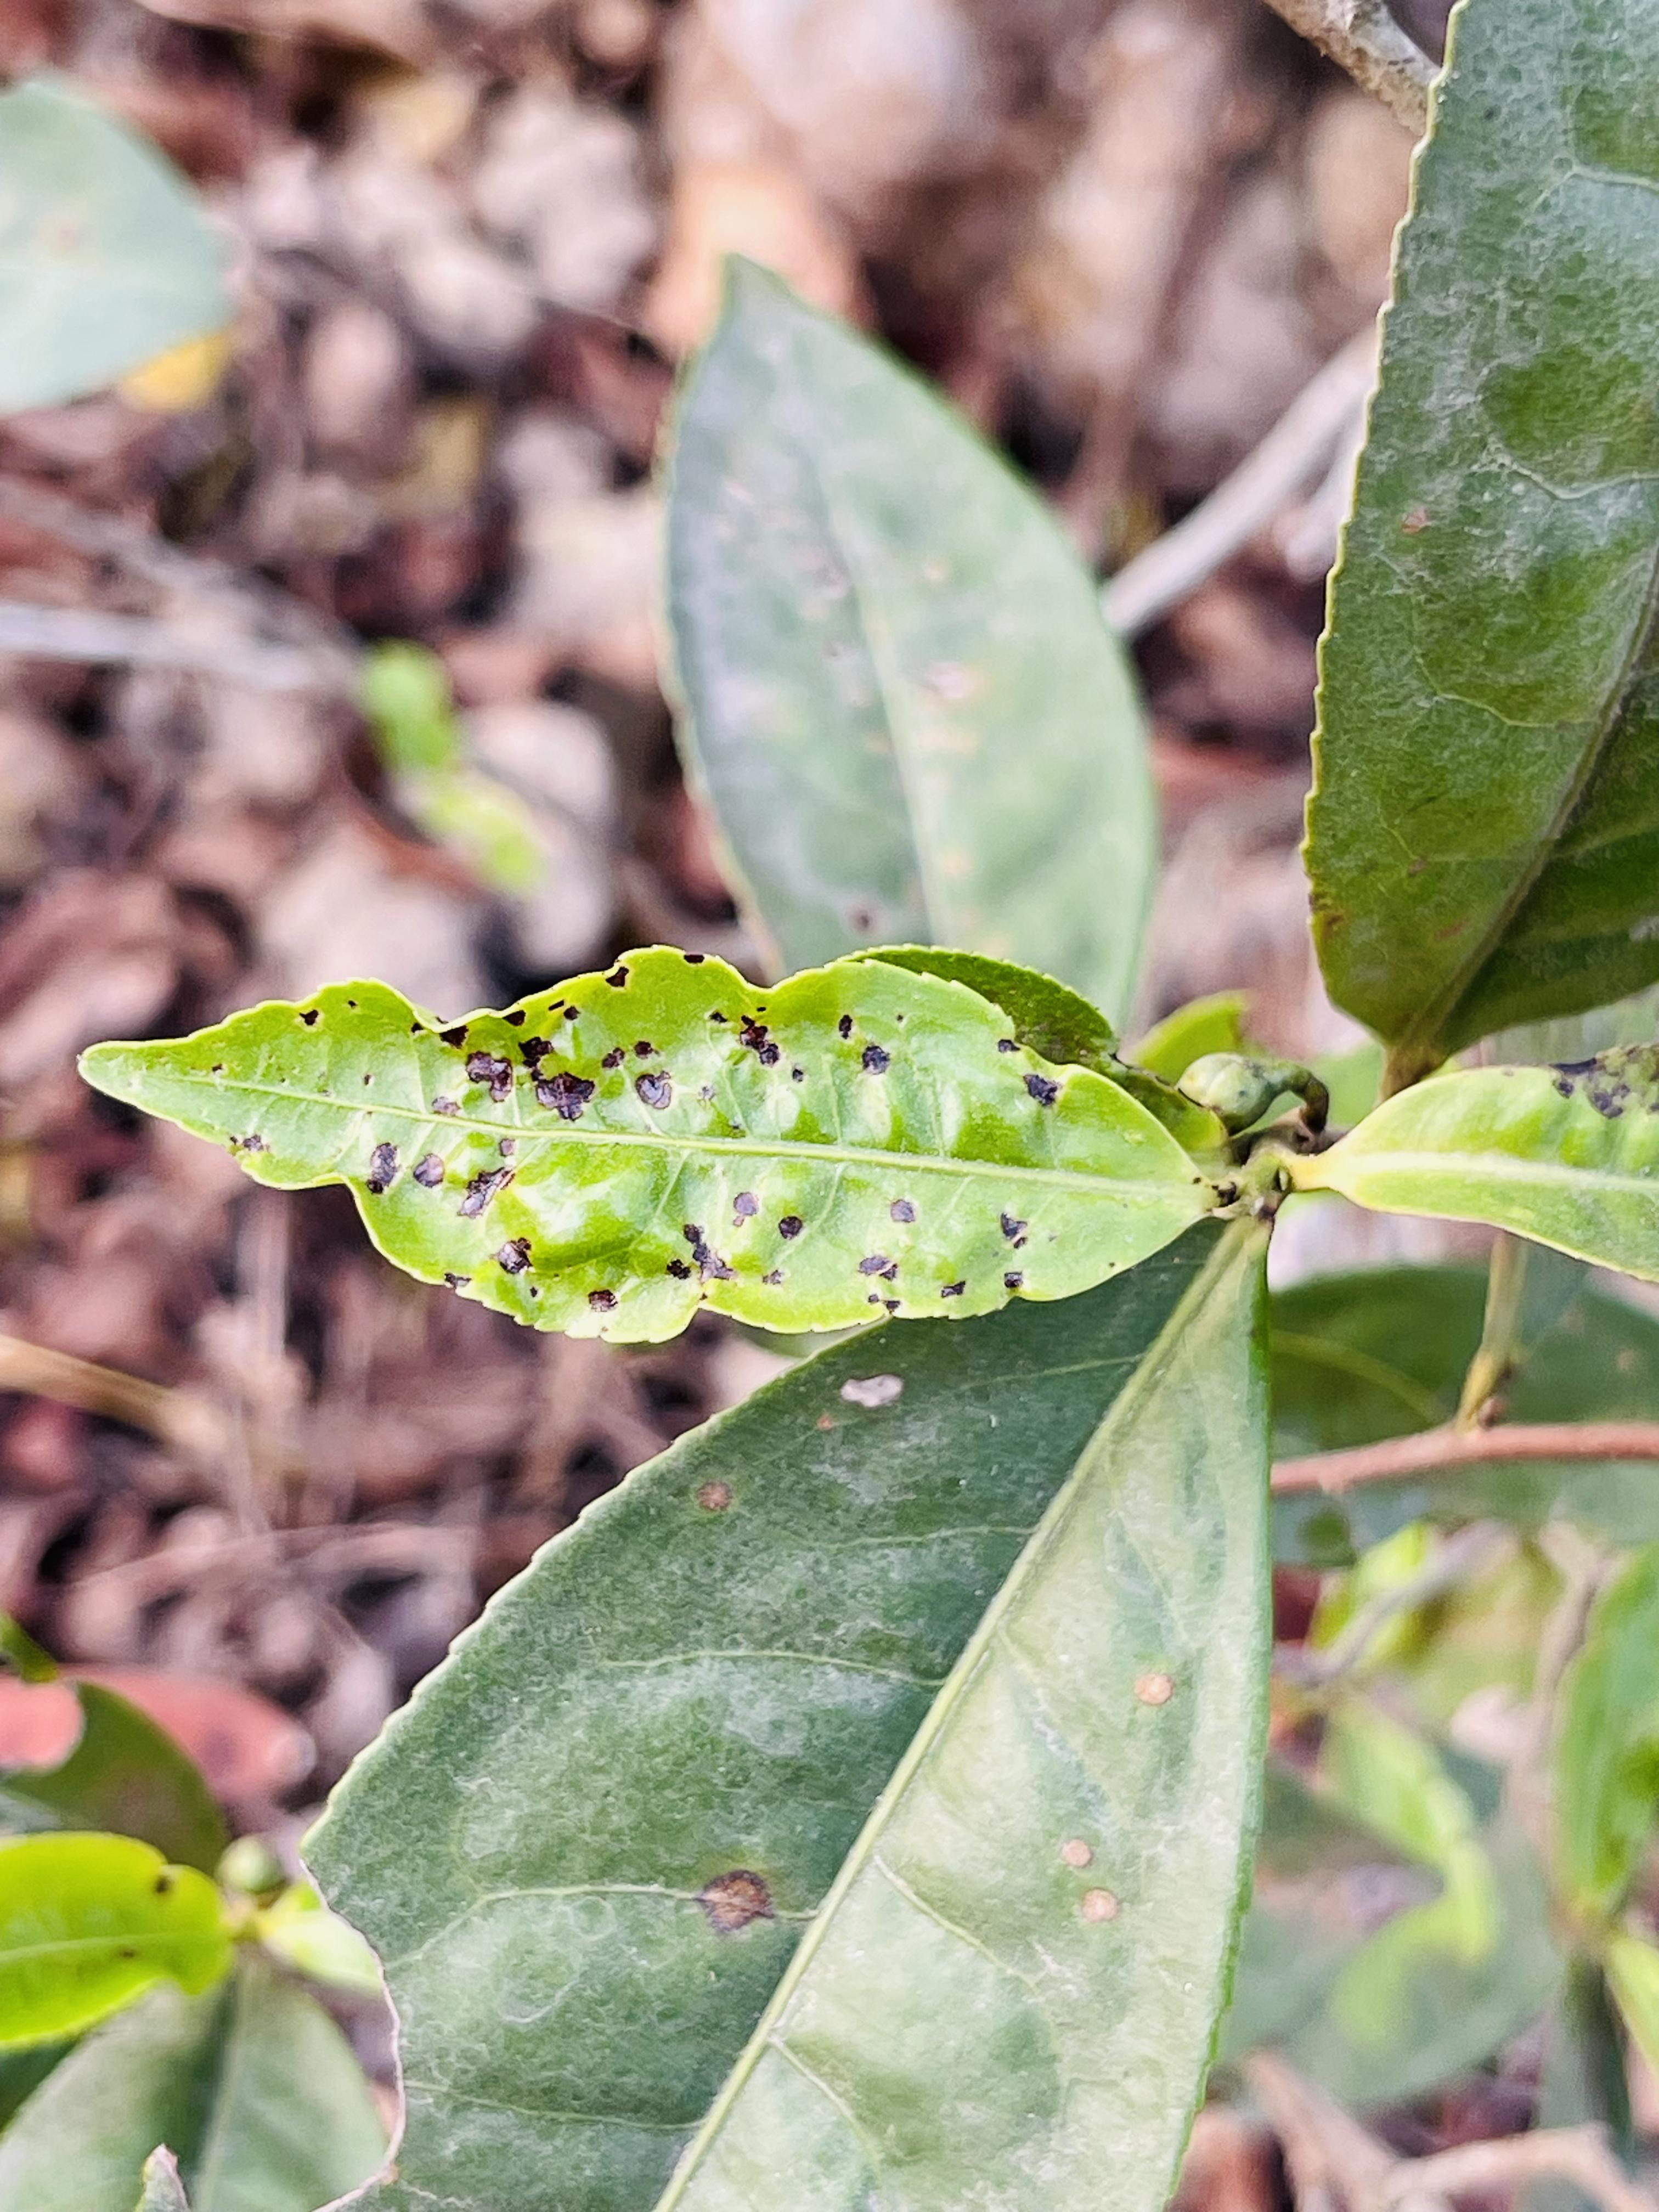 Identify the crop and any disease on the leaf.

tea, helopeltis
